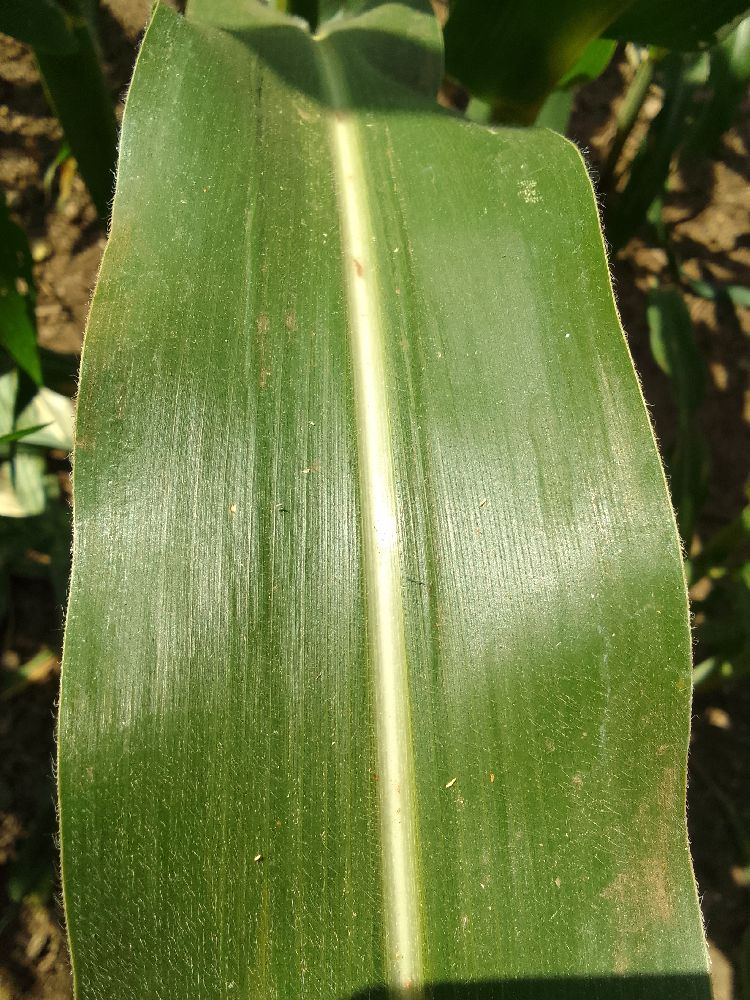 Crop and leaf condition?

maize, healthy
